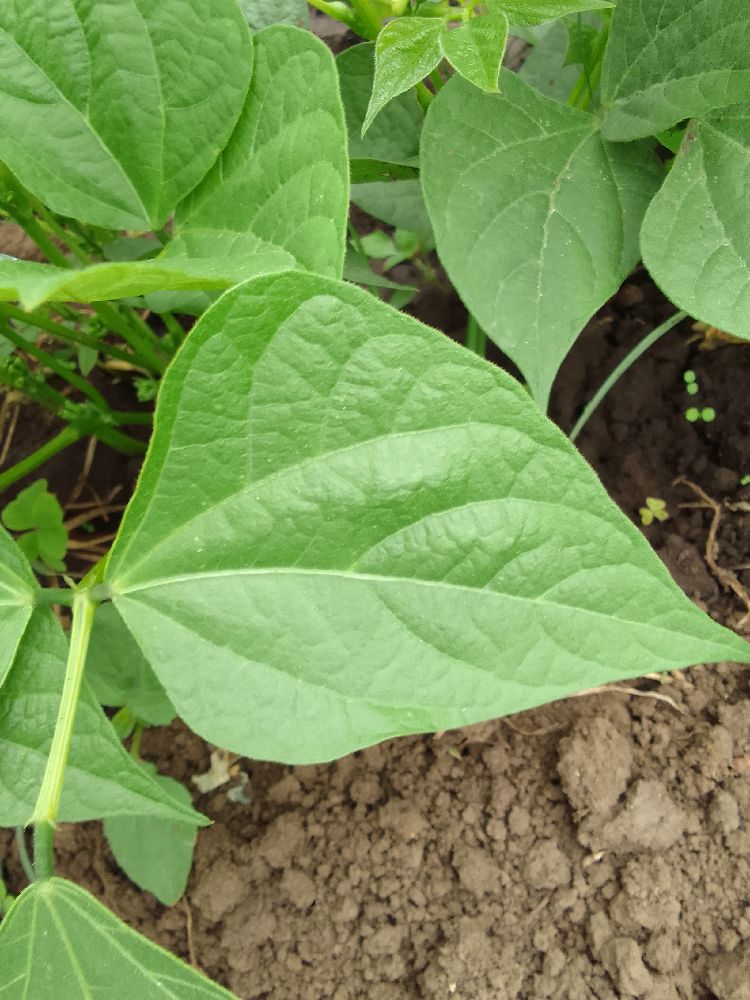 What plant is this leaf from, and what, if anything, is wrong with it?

common bean, healthy
